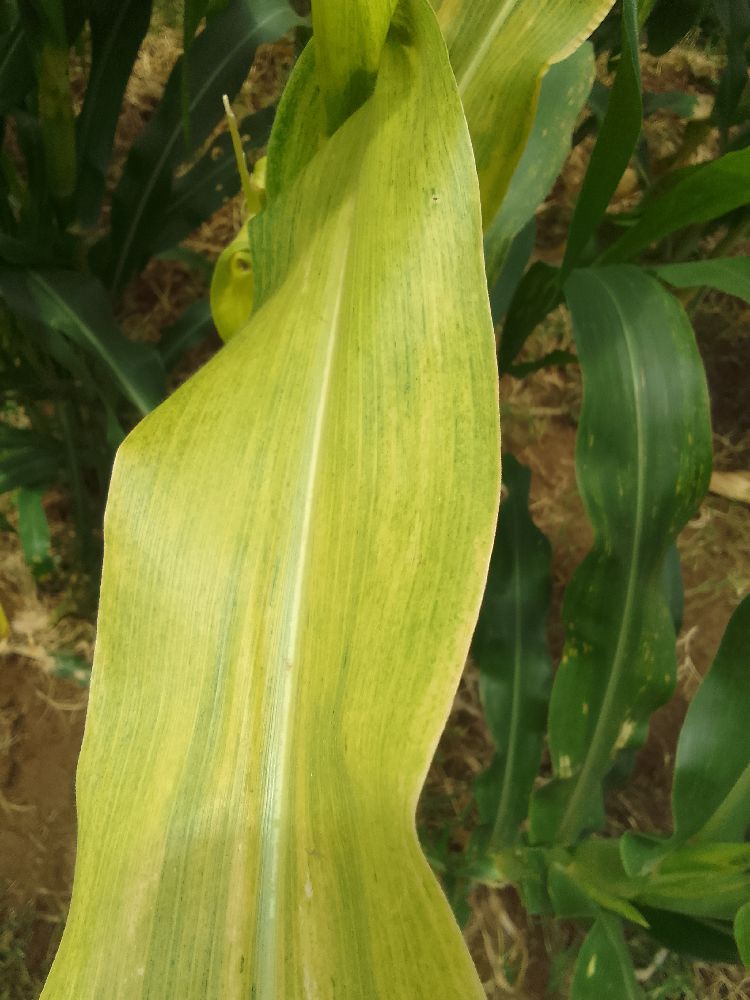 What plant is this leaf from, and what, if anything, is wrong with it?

maize, maize lethal necrosis
